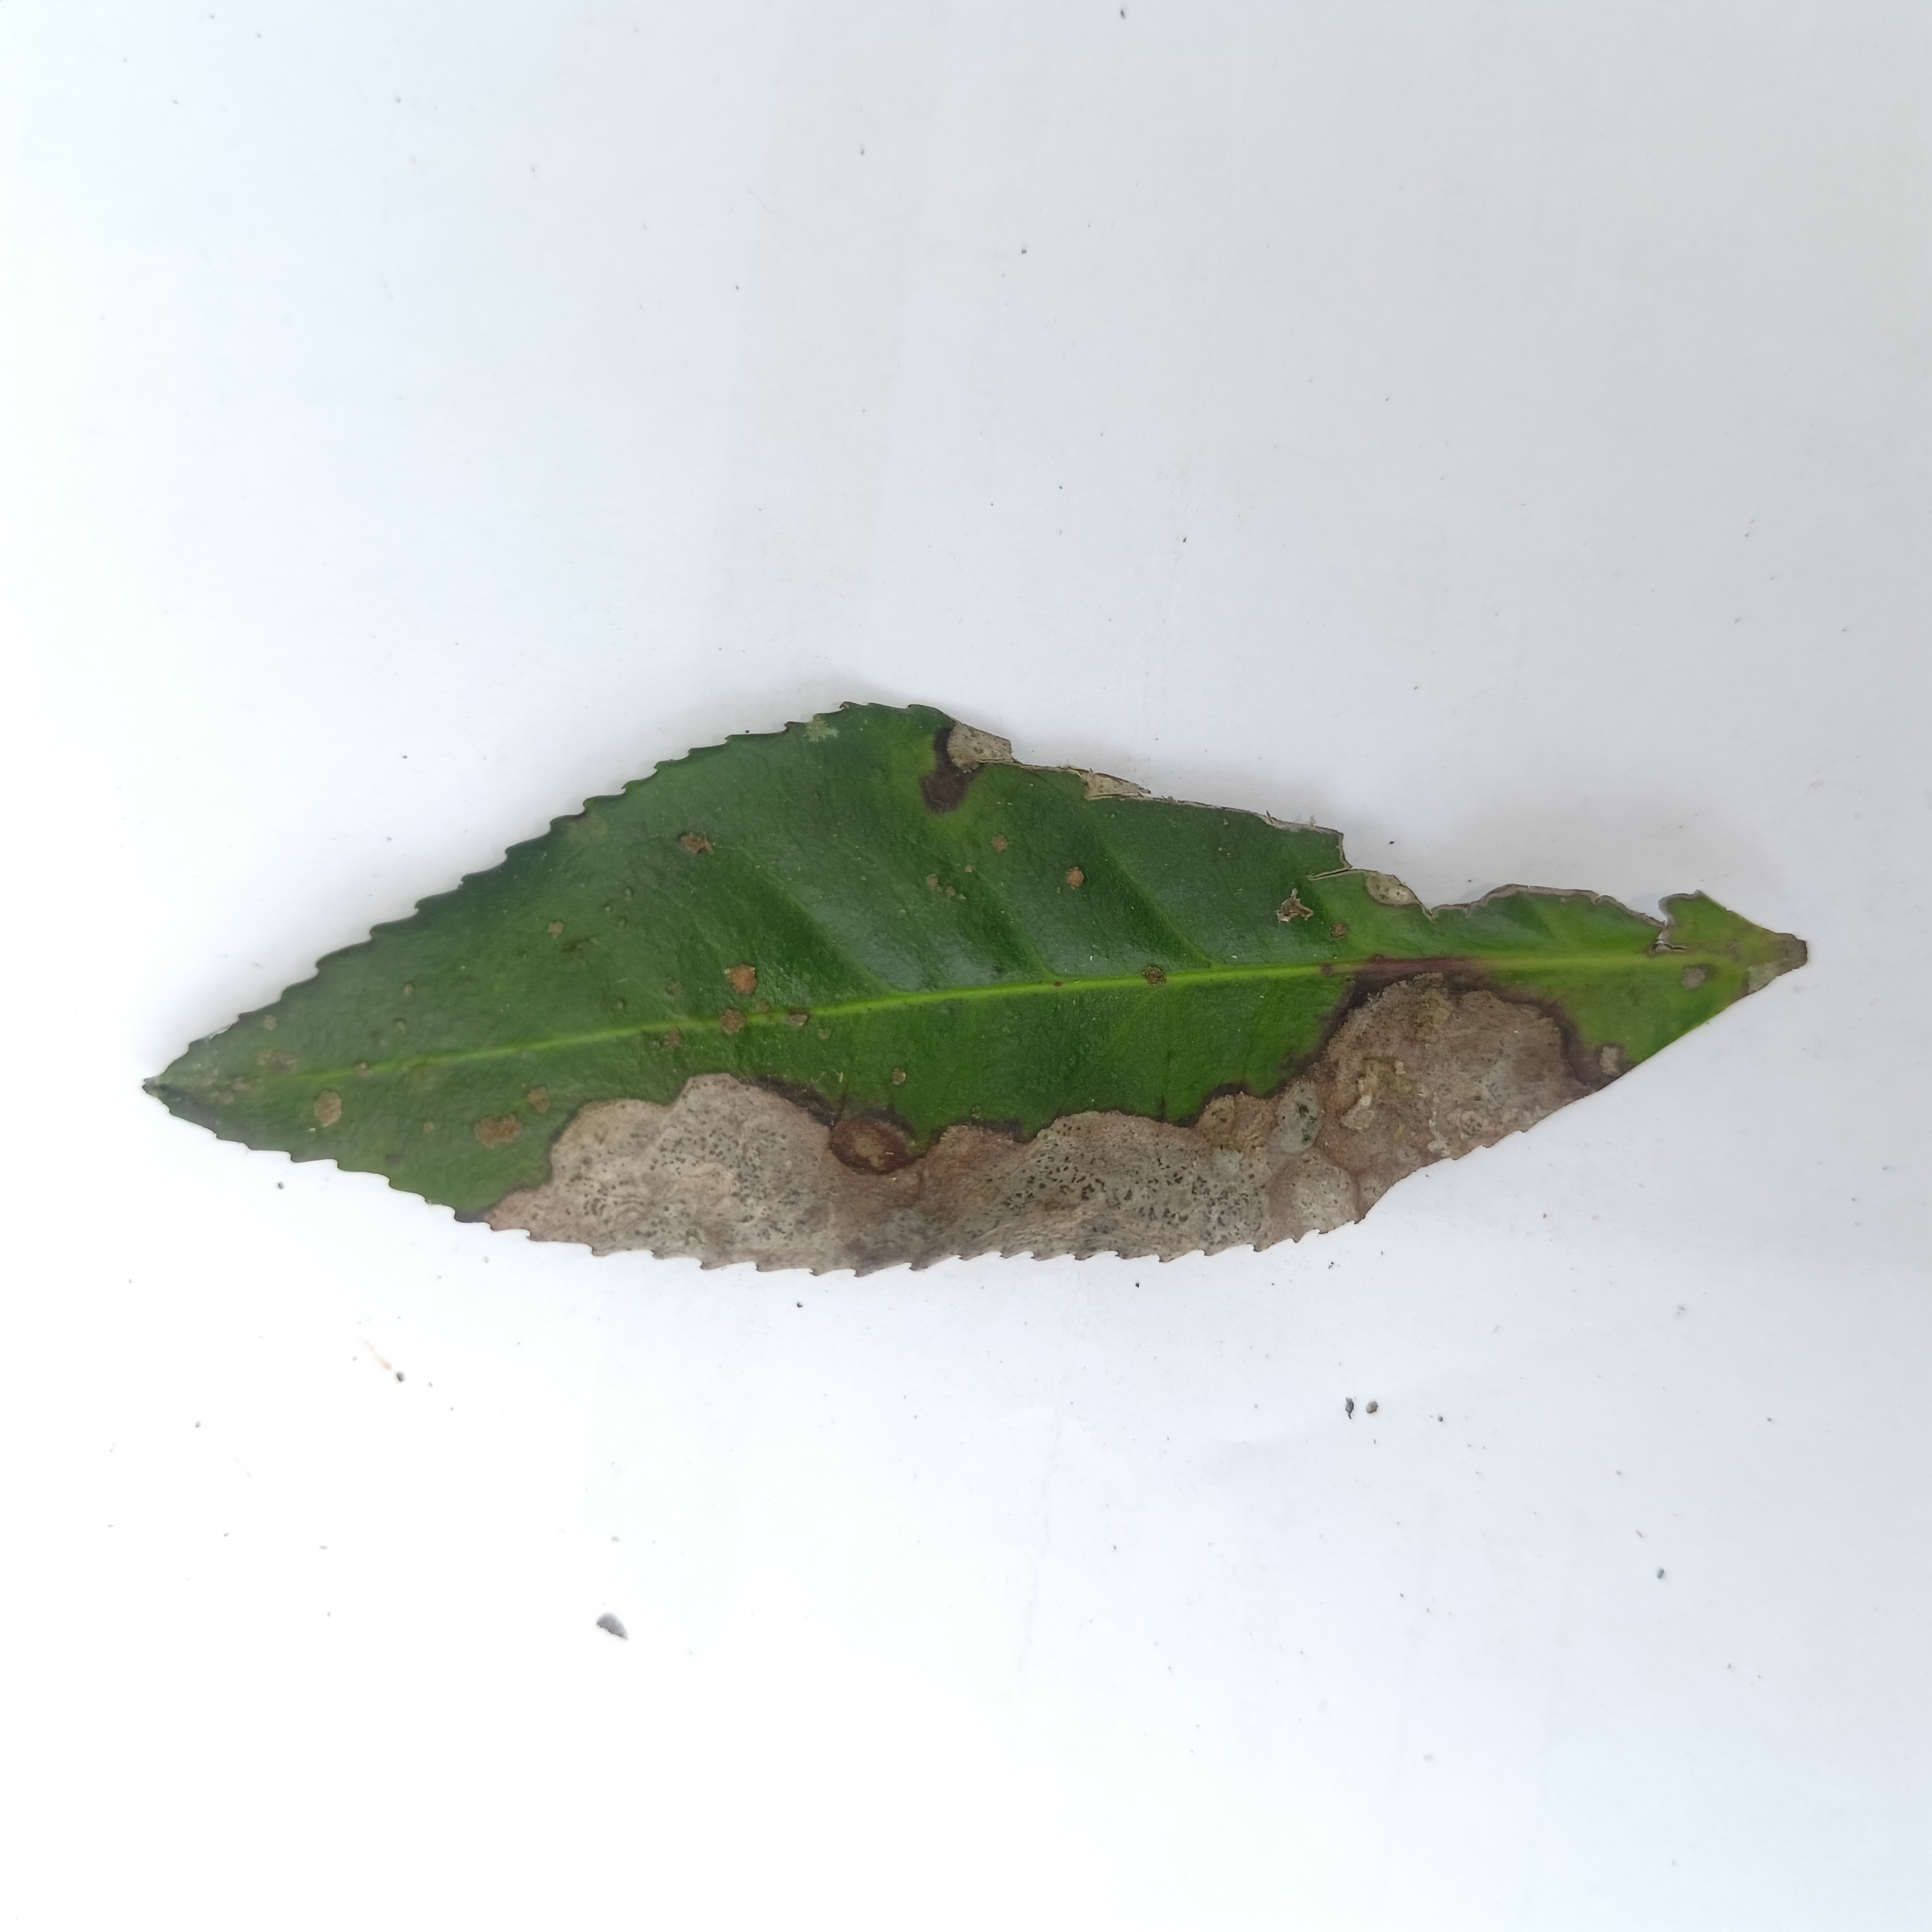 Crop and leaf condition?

tea, brown blight
